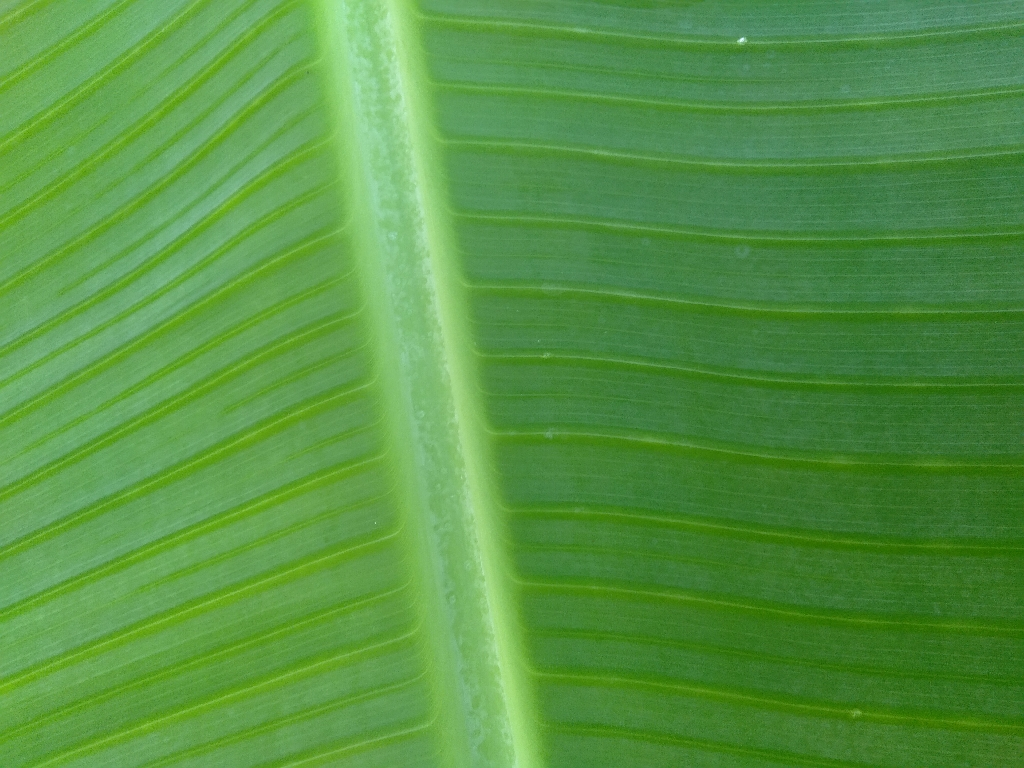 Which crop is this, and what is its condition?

banana, healthy
